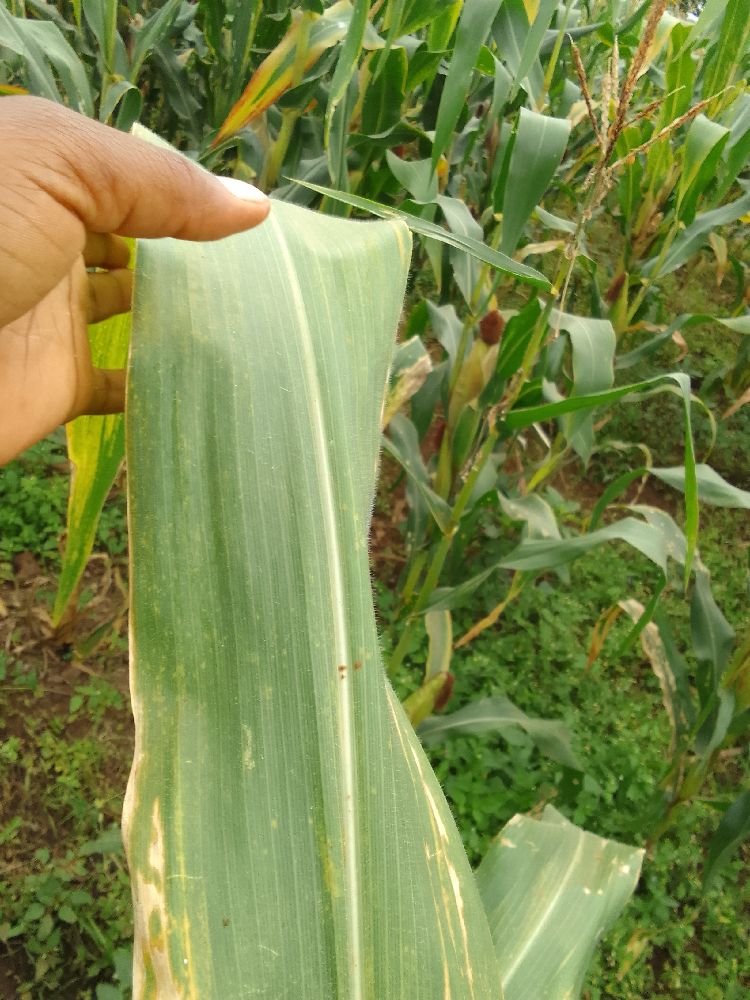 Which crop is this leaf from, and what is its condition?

maize, maize lethal necrosis
